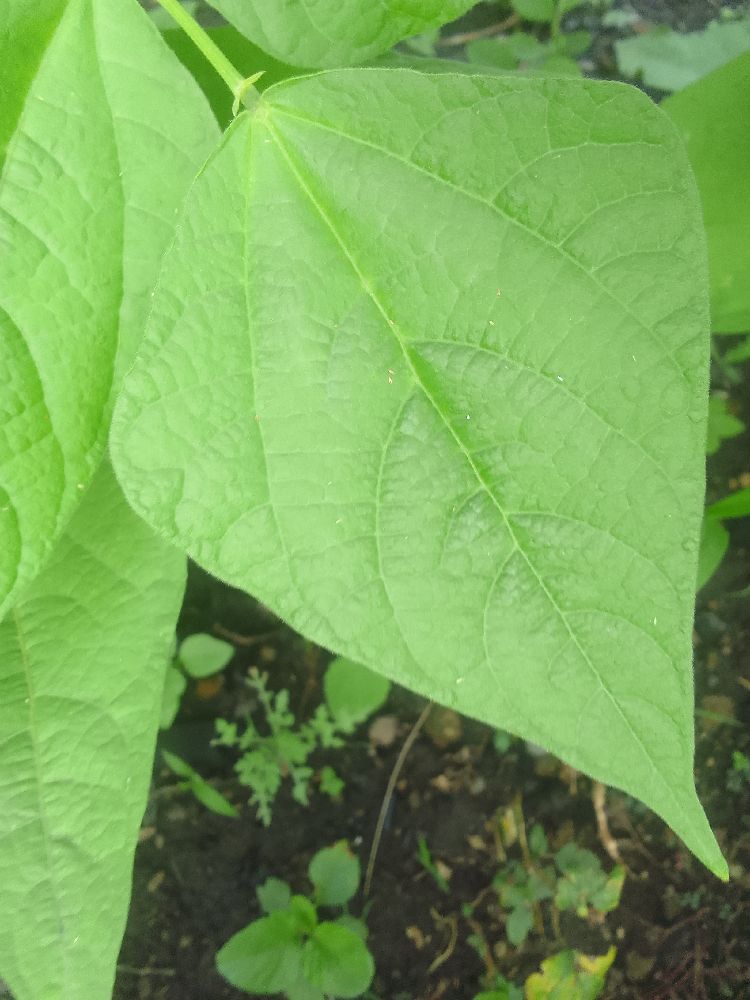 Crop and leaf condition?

common bean, healthy
